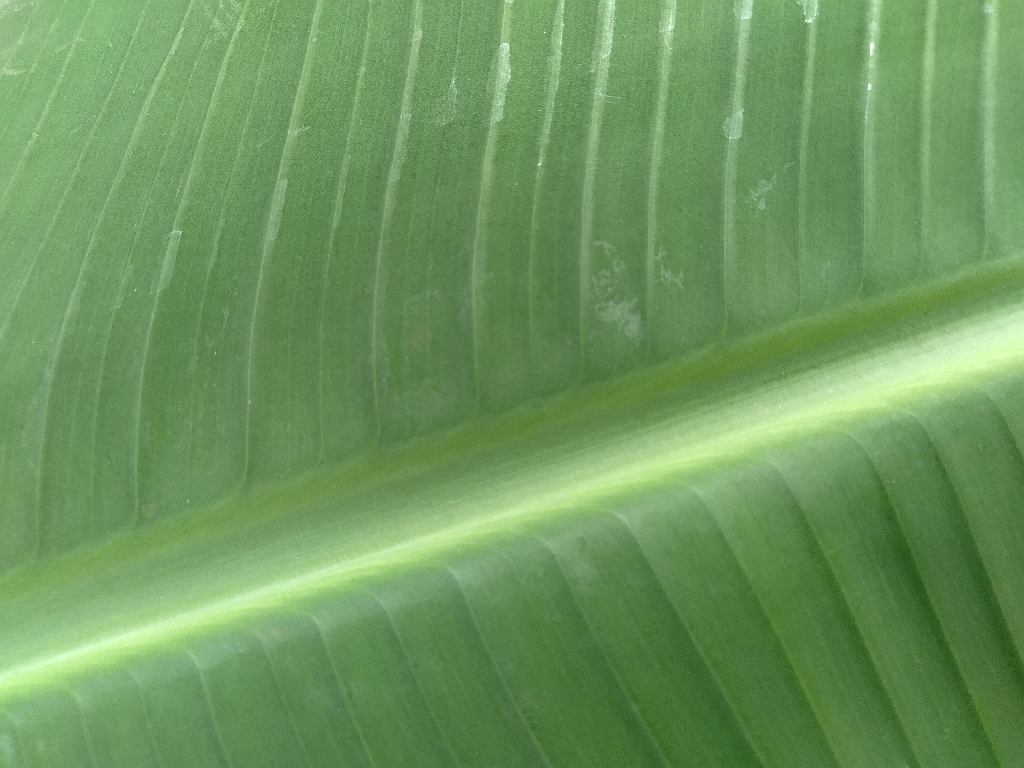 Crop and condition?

banana, healthy
